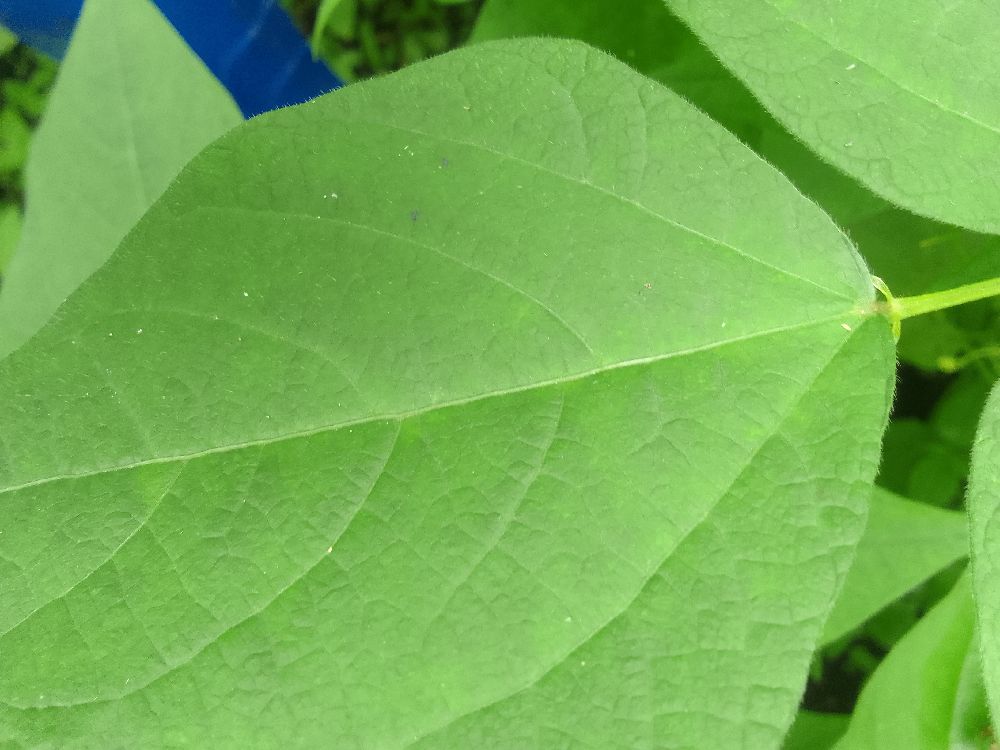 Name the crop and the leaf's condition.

common bean, healthy
